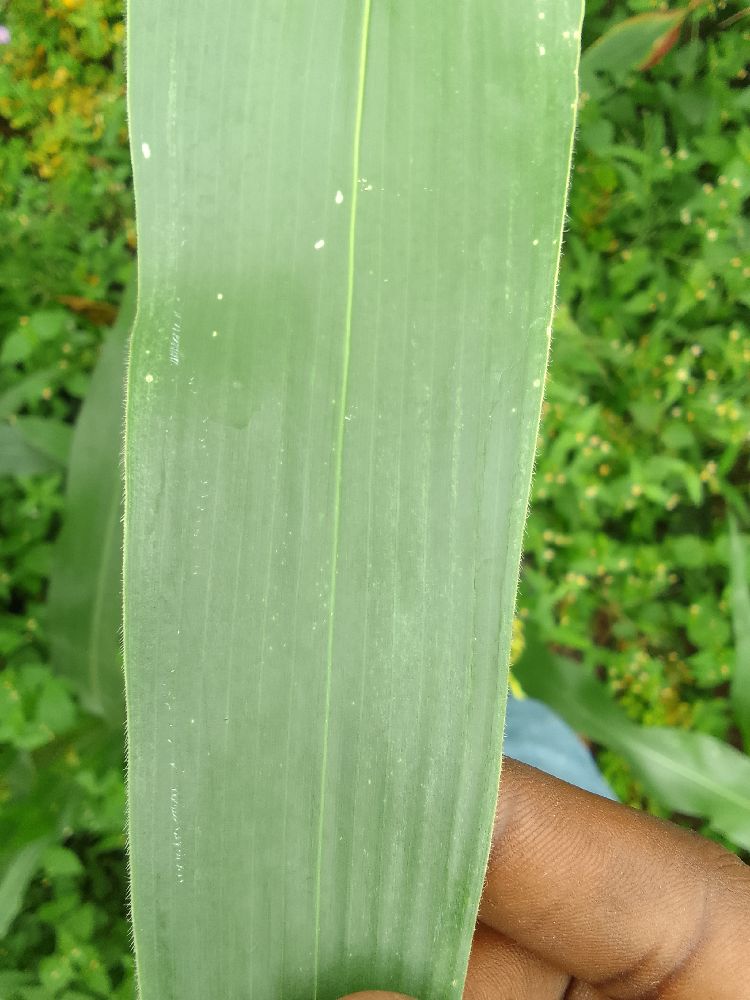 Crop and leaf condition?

maize, healthy
